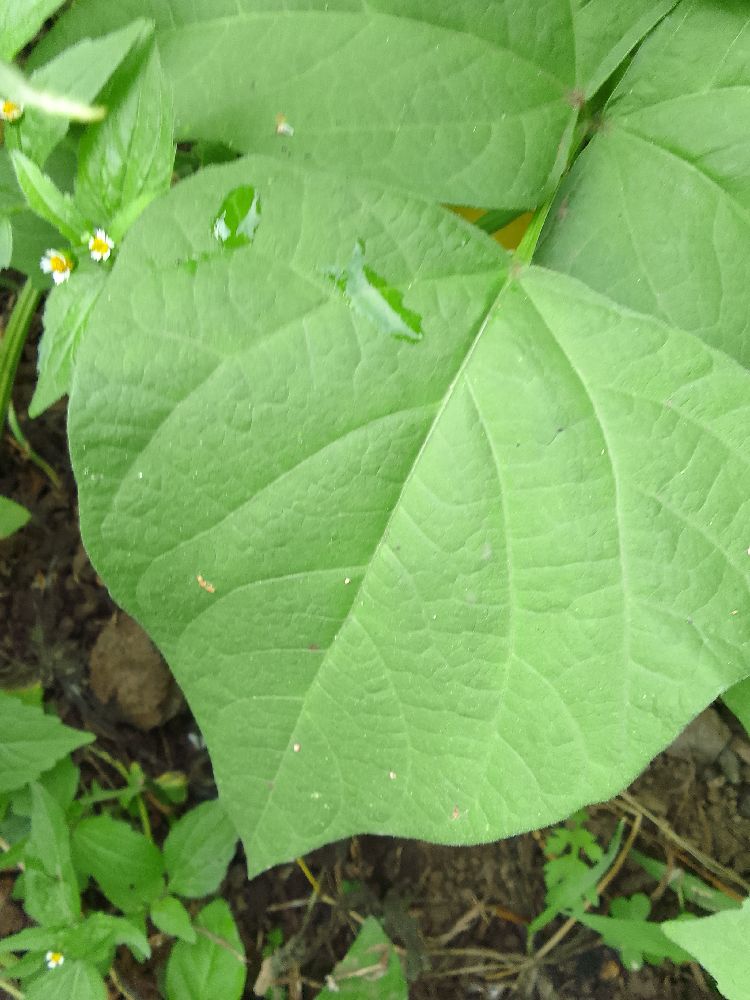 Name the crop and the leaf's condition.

common bean, healthy
